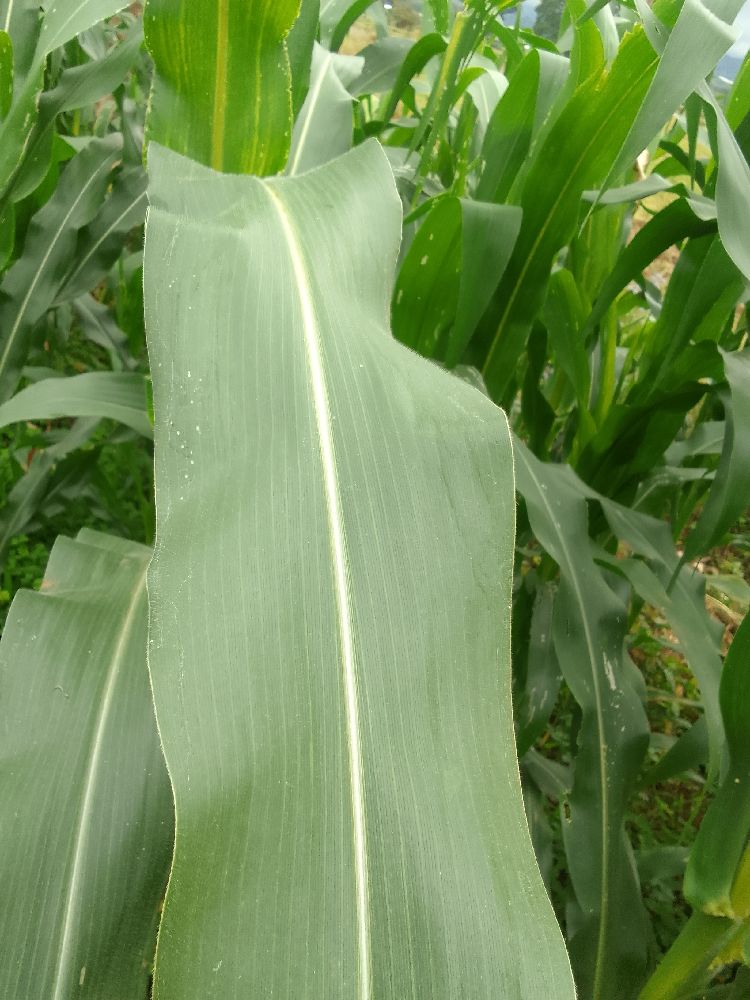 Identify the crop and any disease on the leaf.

maize, healthy
